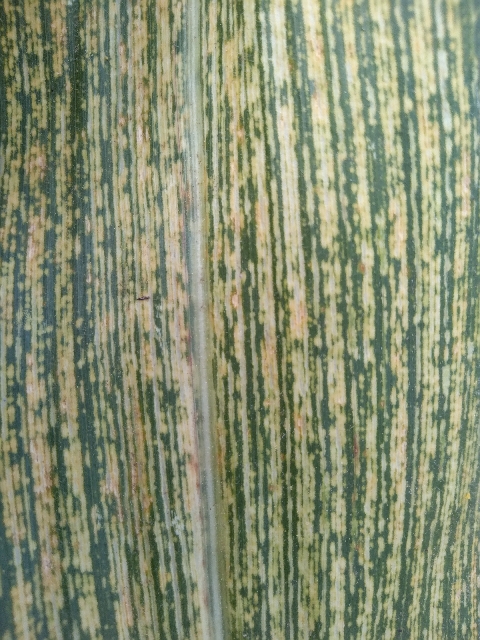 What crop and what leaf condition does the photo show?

maize, maize streak virus
